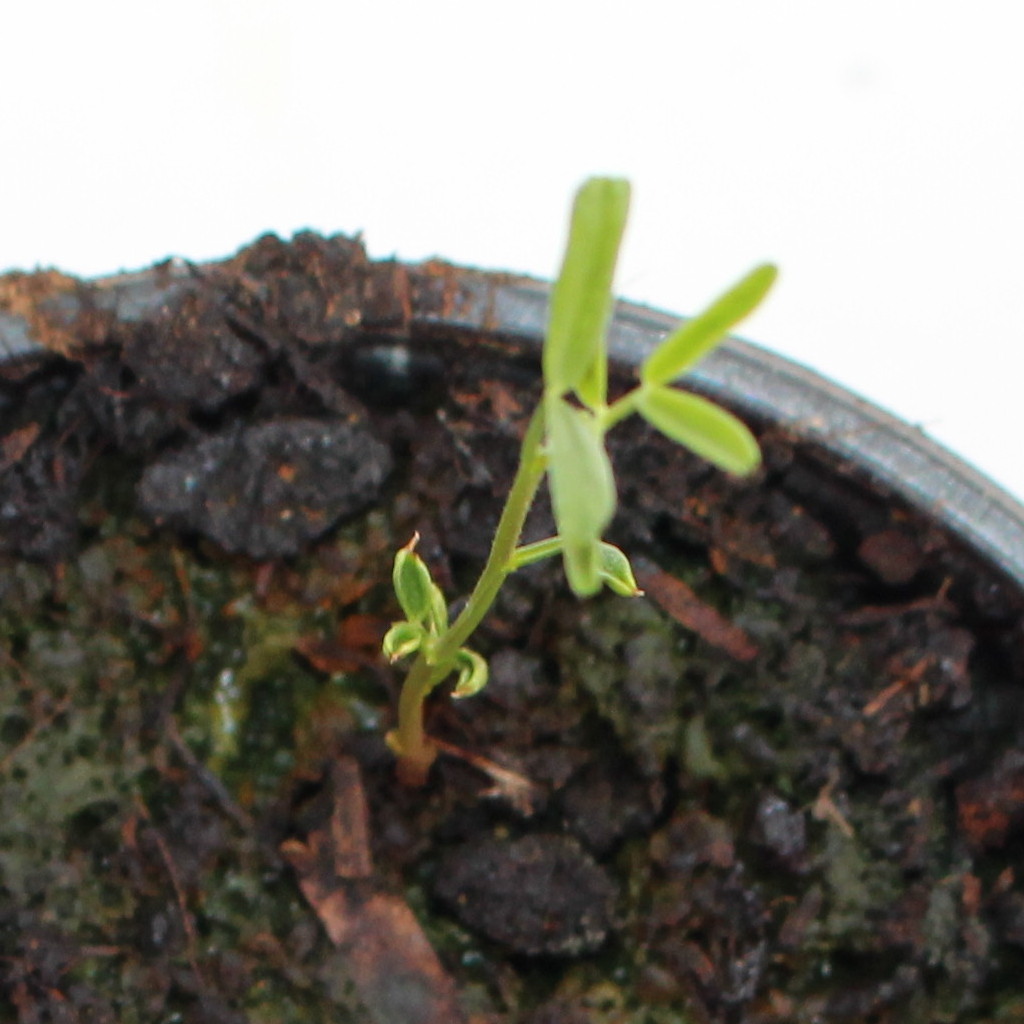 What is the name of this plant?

Vicia sativa
